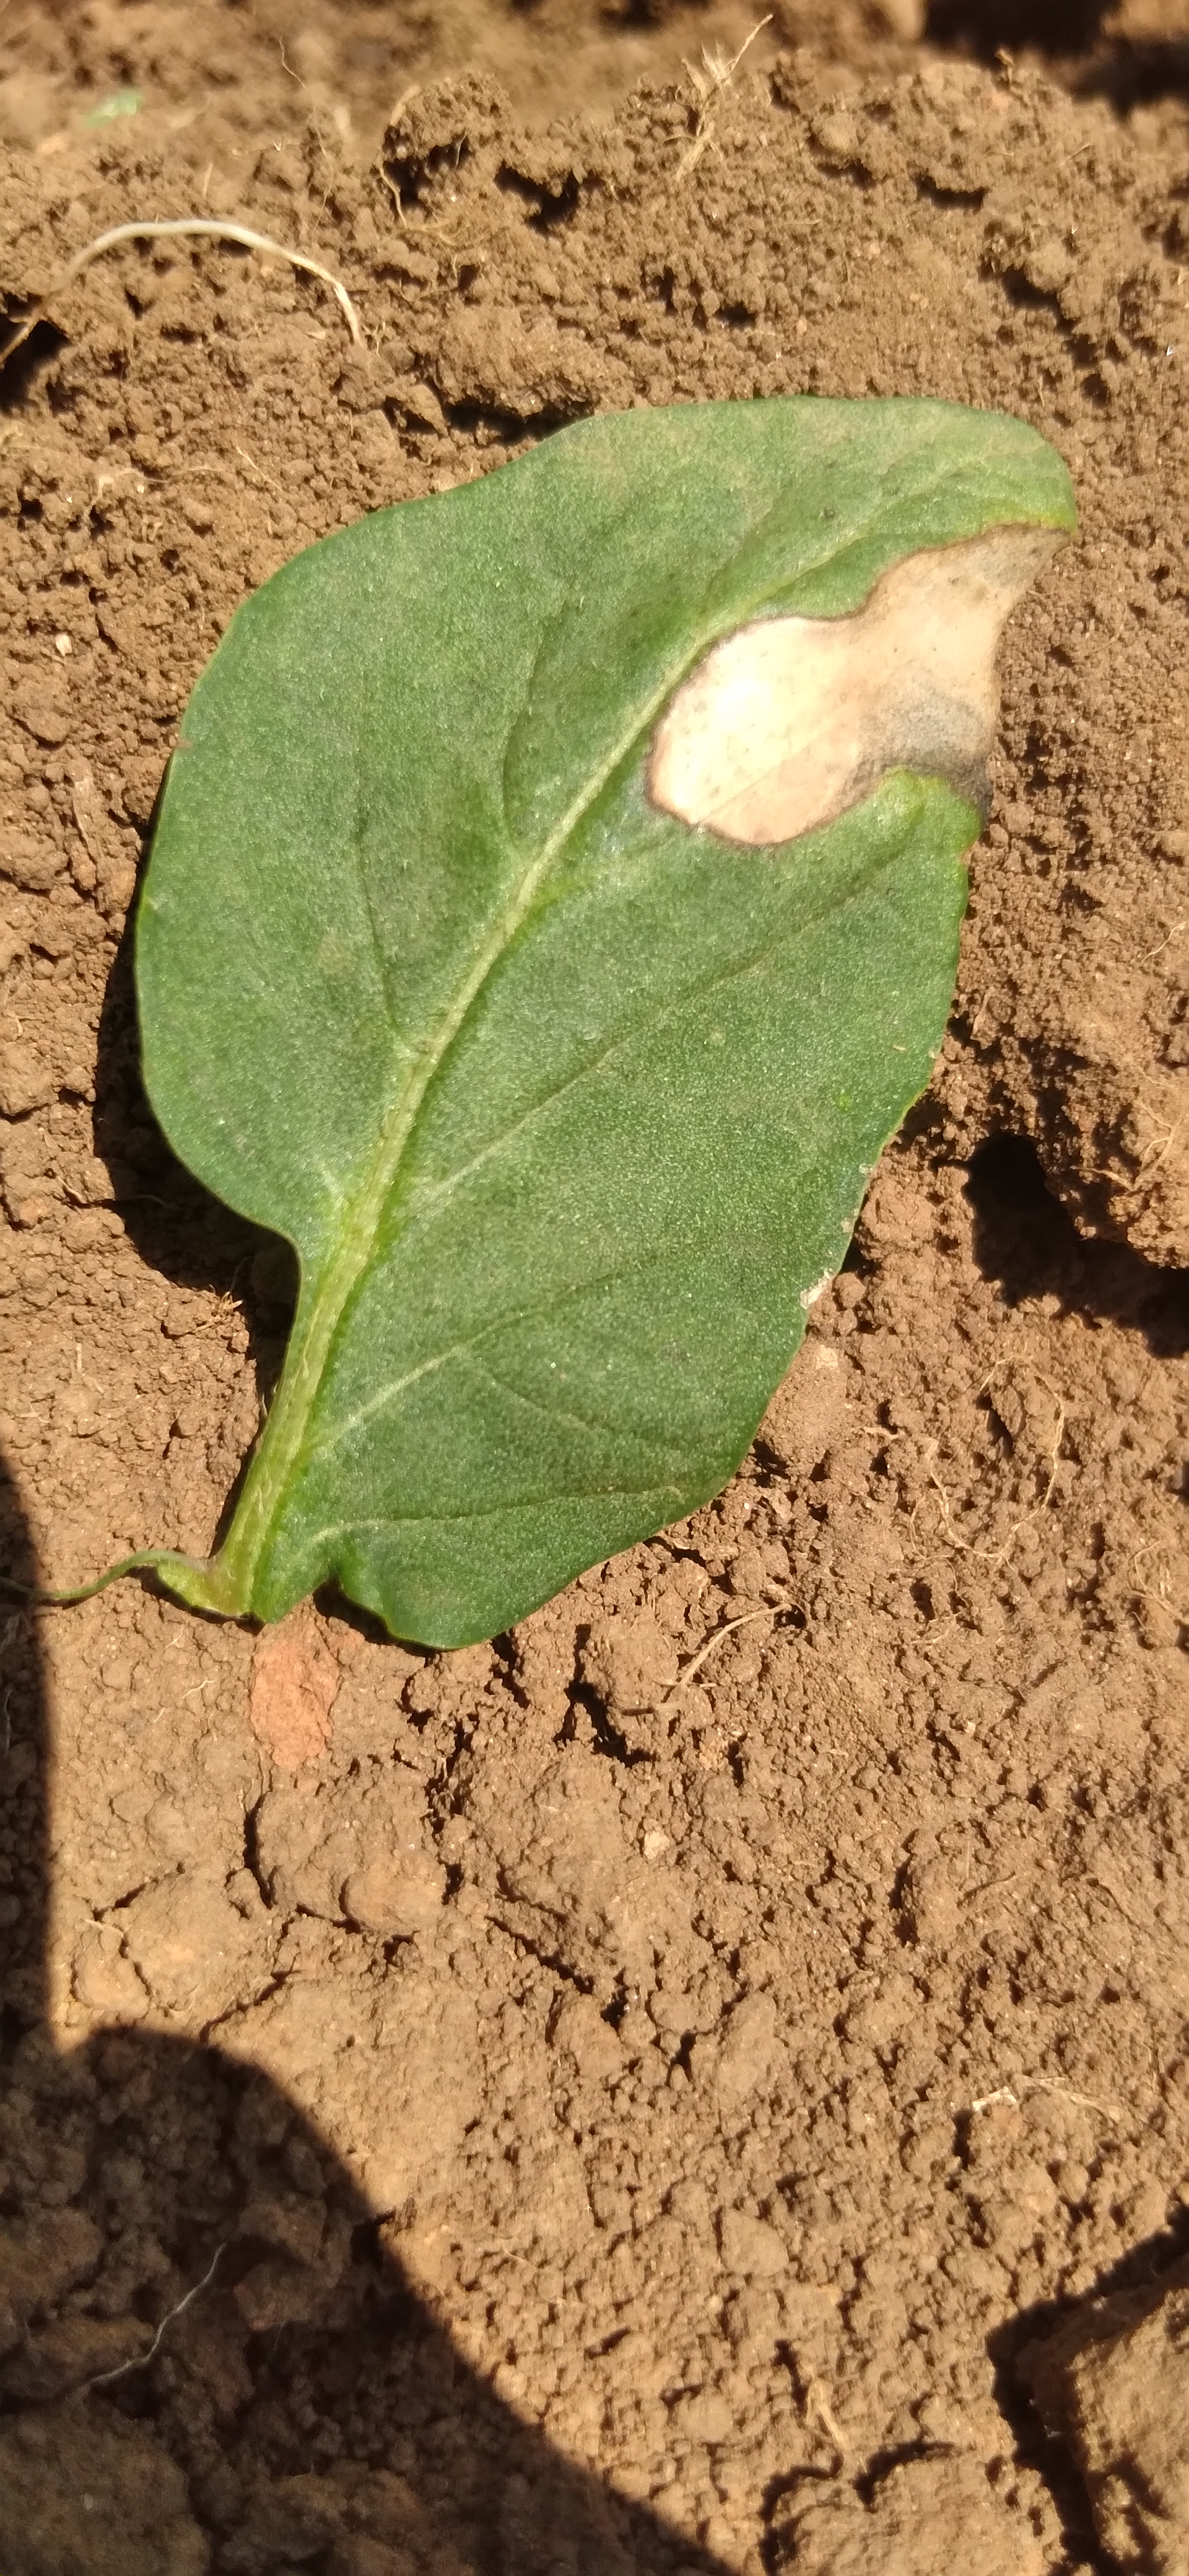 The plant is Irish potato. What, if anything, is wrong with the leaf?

early blight
